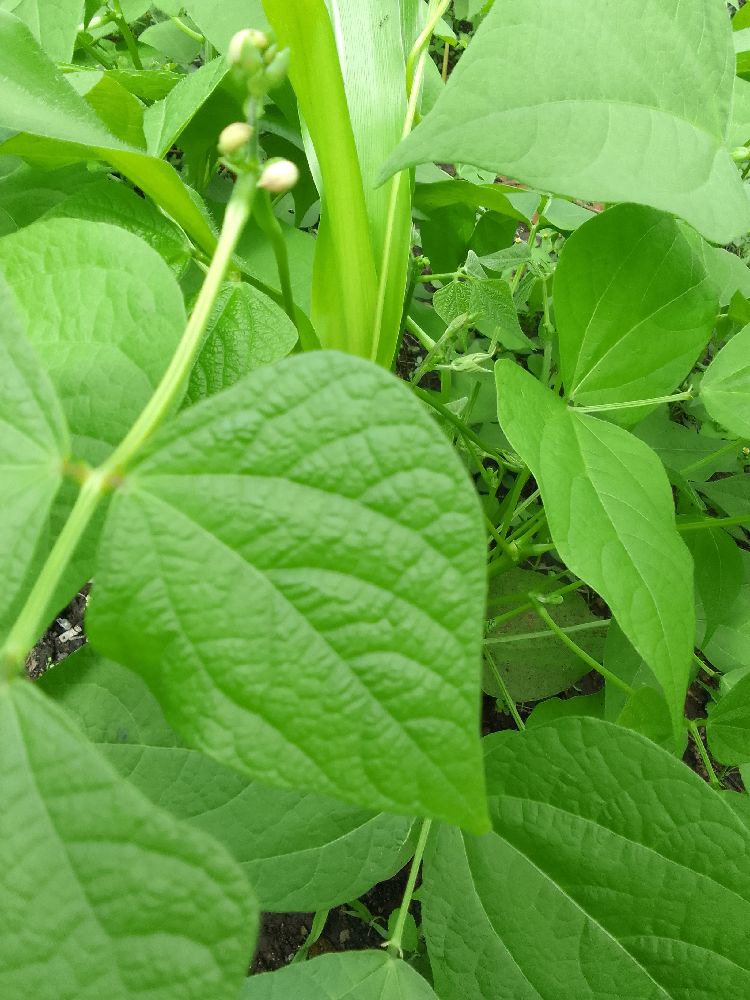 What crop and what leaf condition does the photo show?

common bean, healthy
